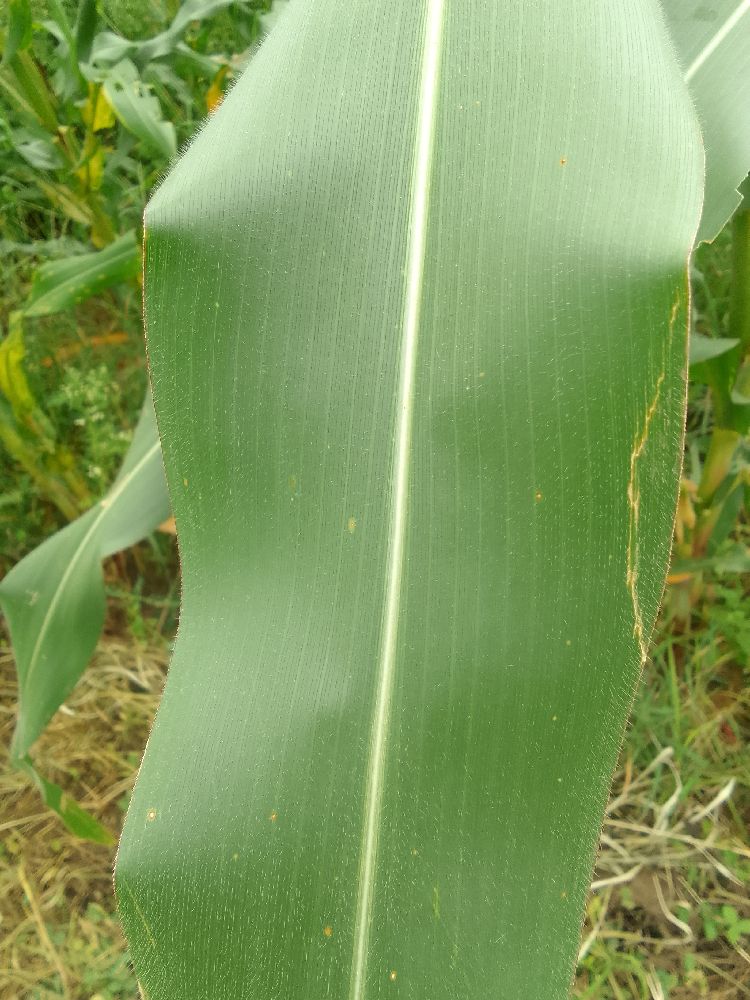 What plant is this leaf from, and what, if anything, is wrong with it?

maize, healthy
